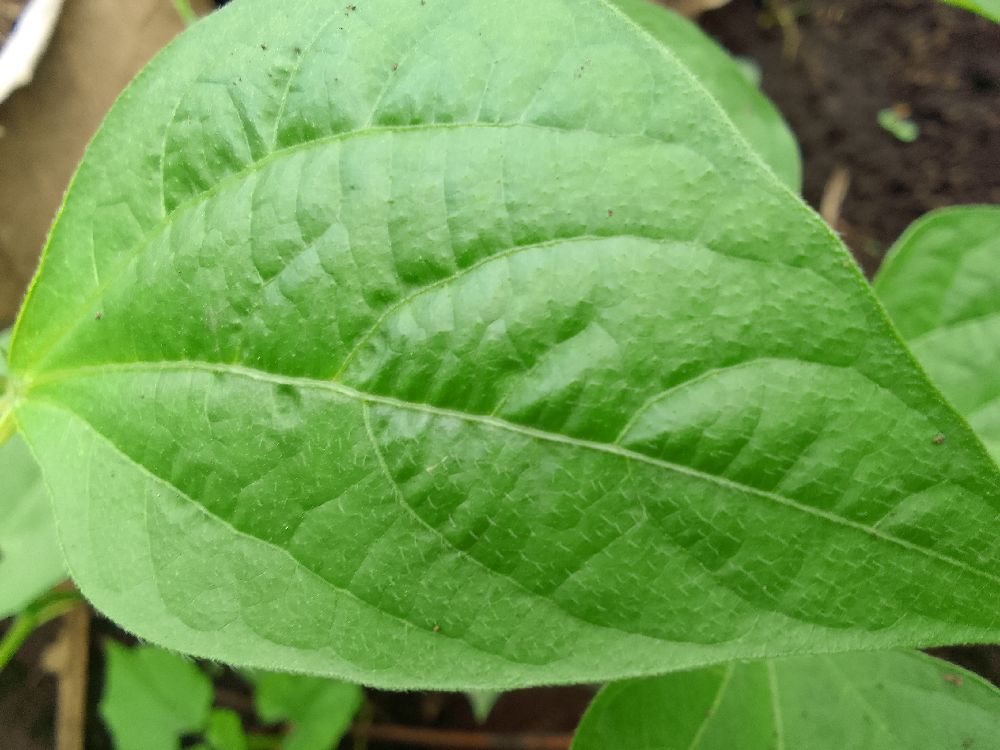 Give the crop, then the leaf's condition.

common bean, healthy
